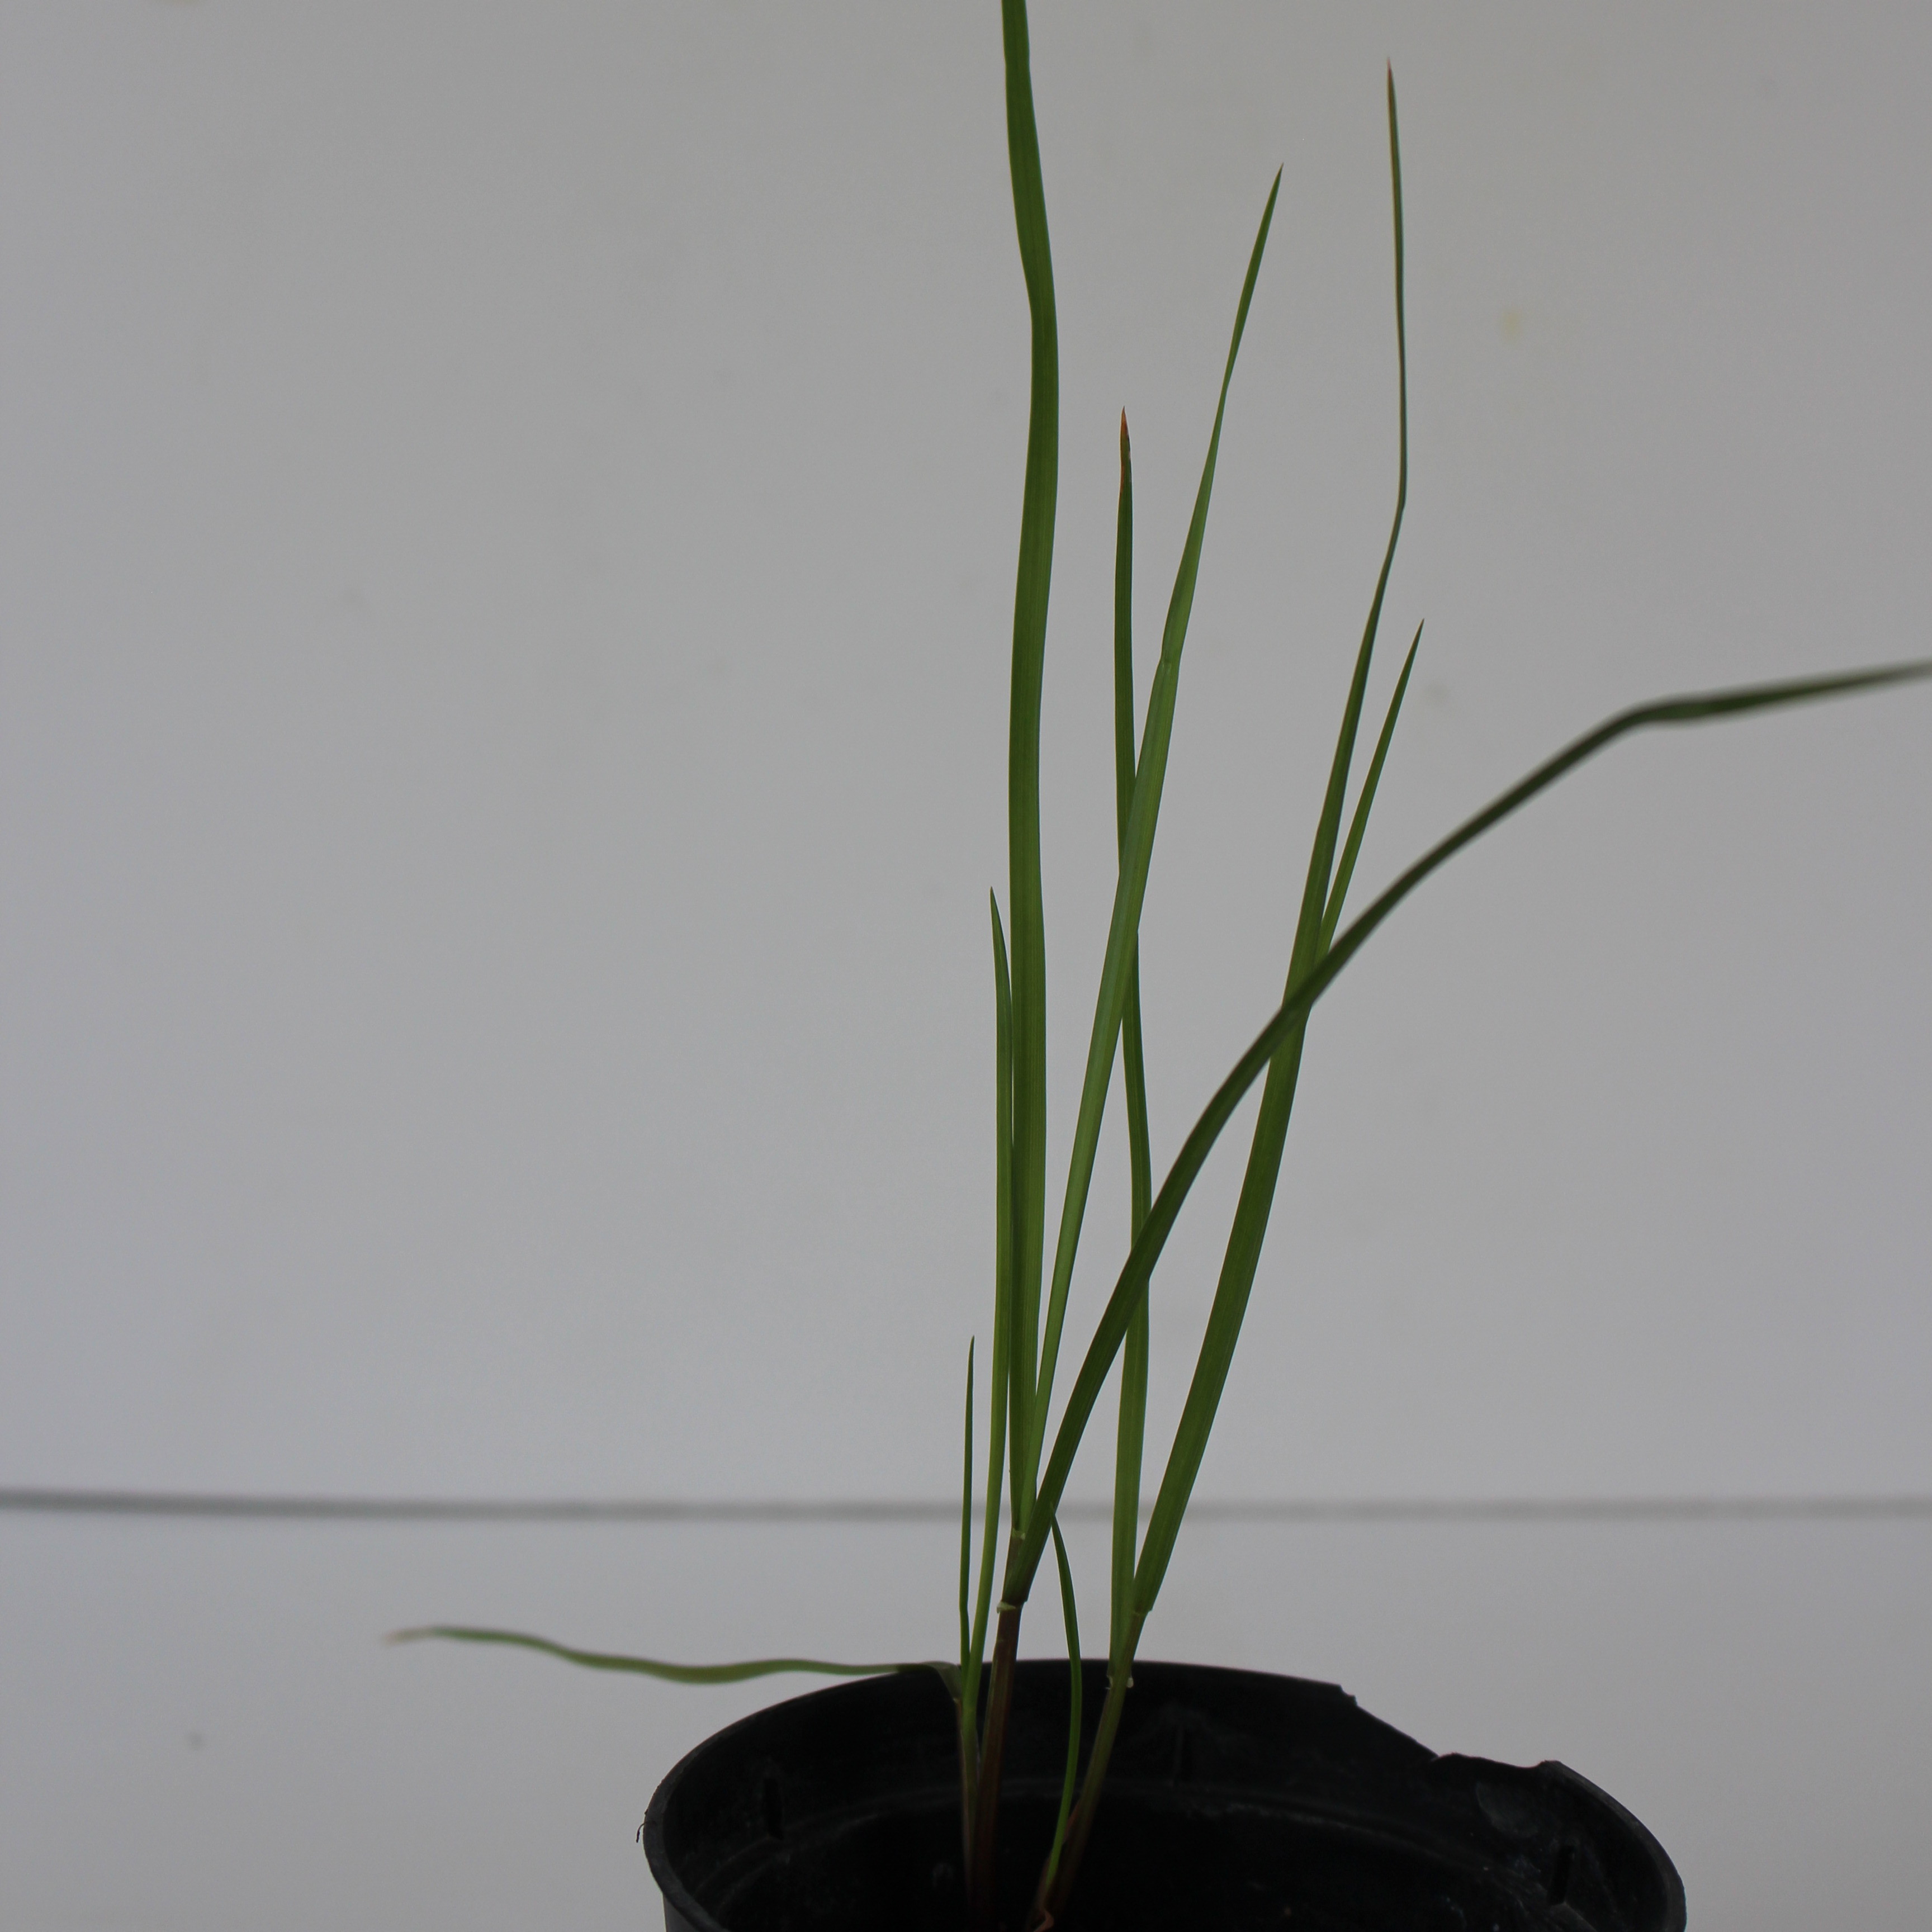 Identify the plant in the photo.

Lolium multiflorum
